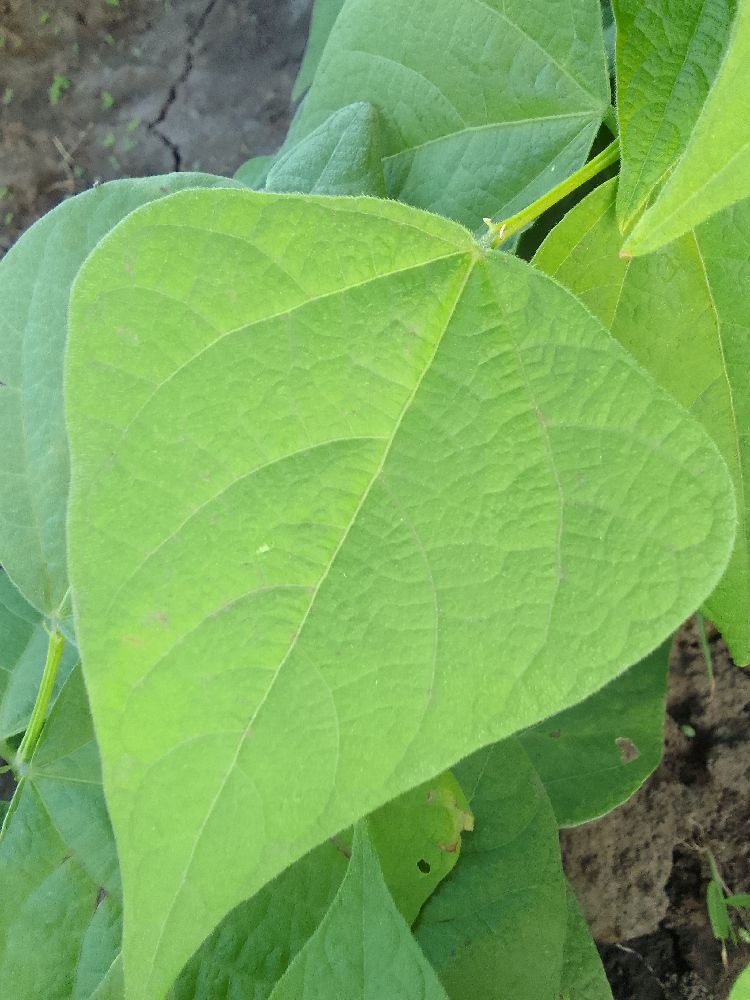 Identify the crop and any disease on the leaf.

common bean, healthy
